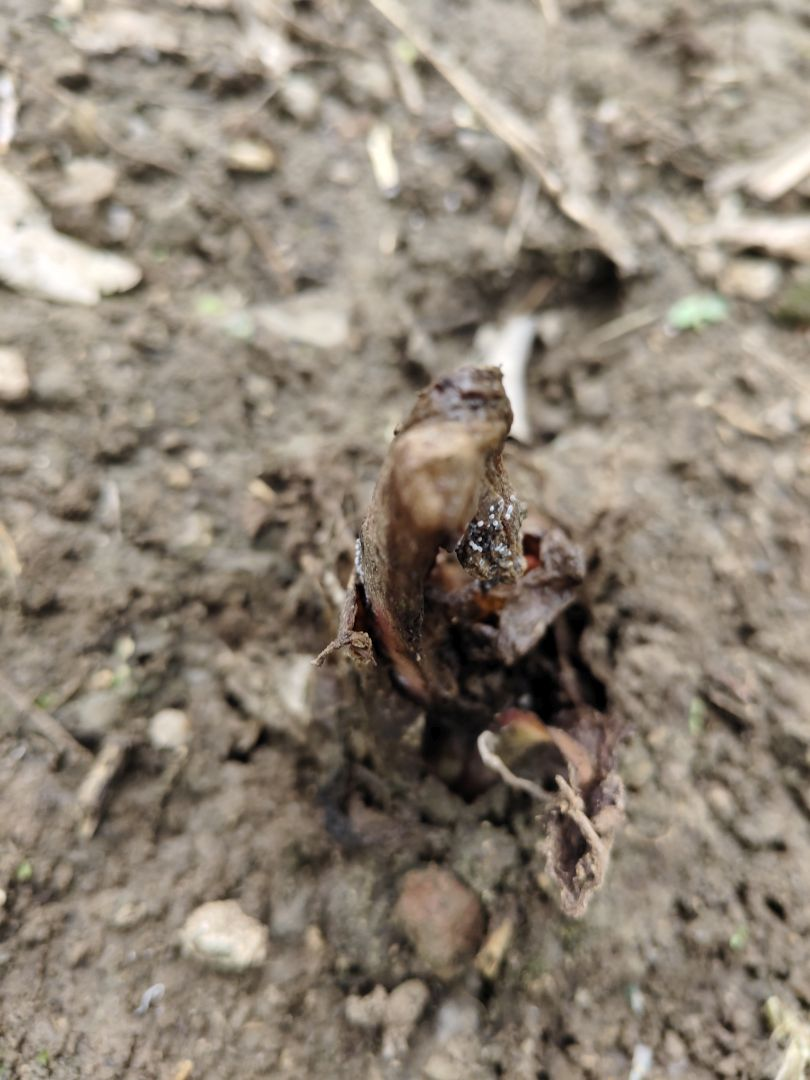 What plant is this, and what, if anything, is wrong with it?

taro, root rot
